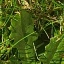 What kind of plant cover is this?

structured weed
